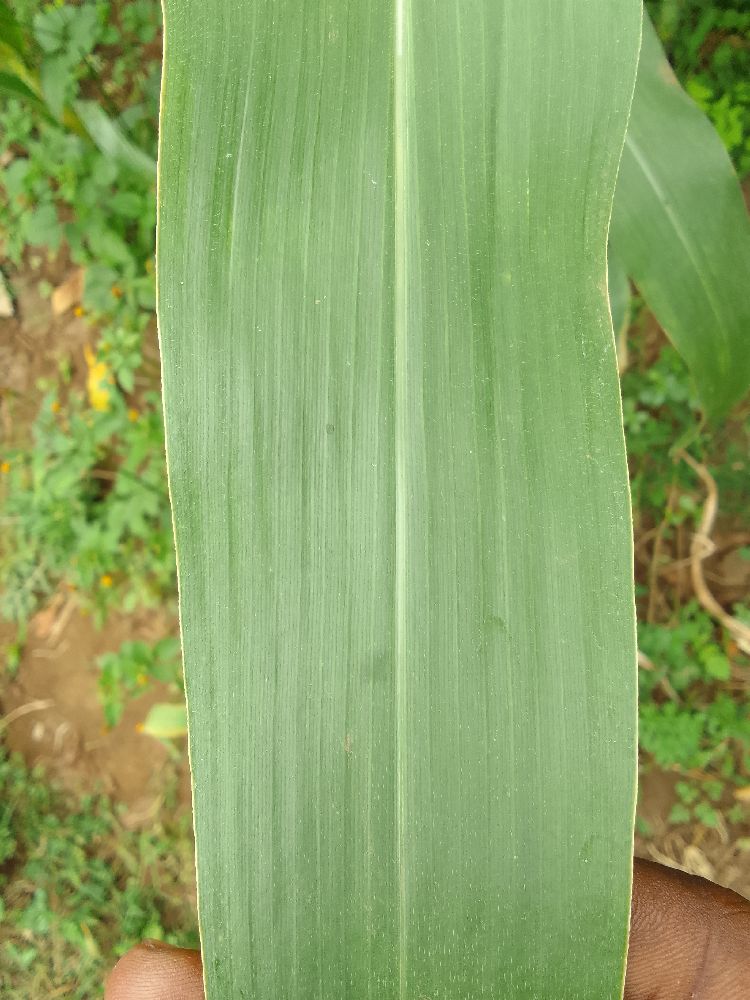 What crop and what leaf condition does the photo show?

maize, healthy
